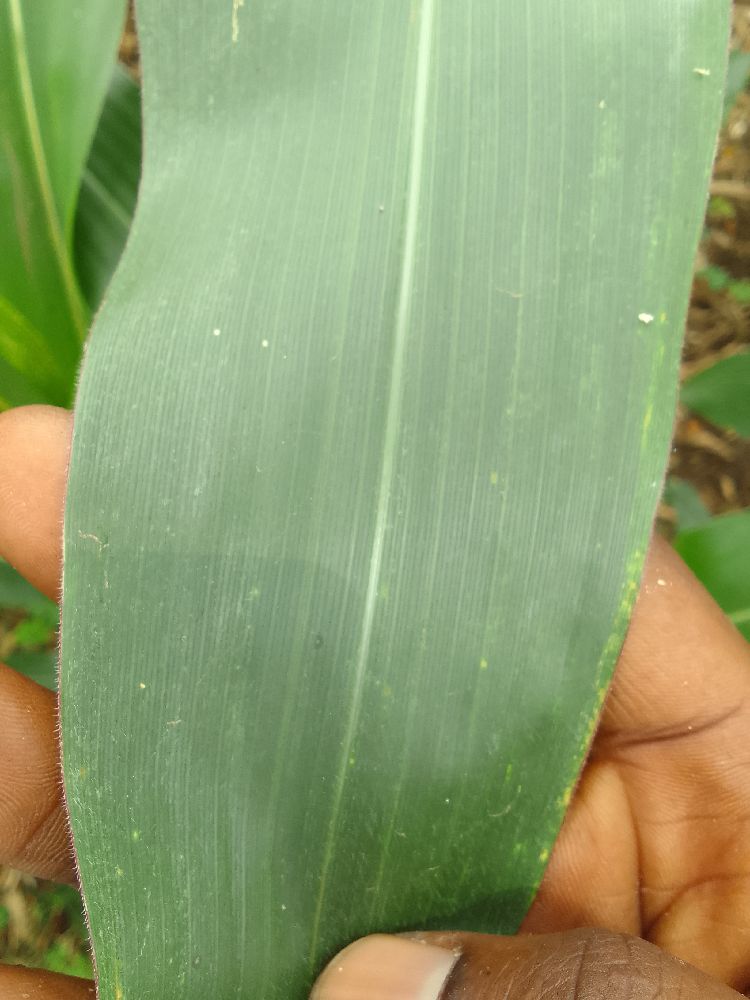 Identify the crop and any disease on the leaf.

maize, healthy
